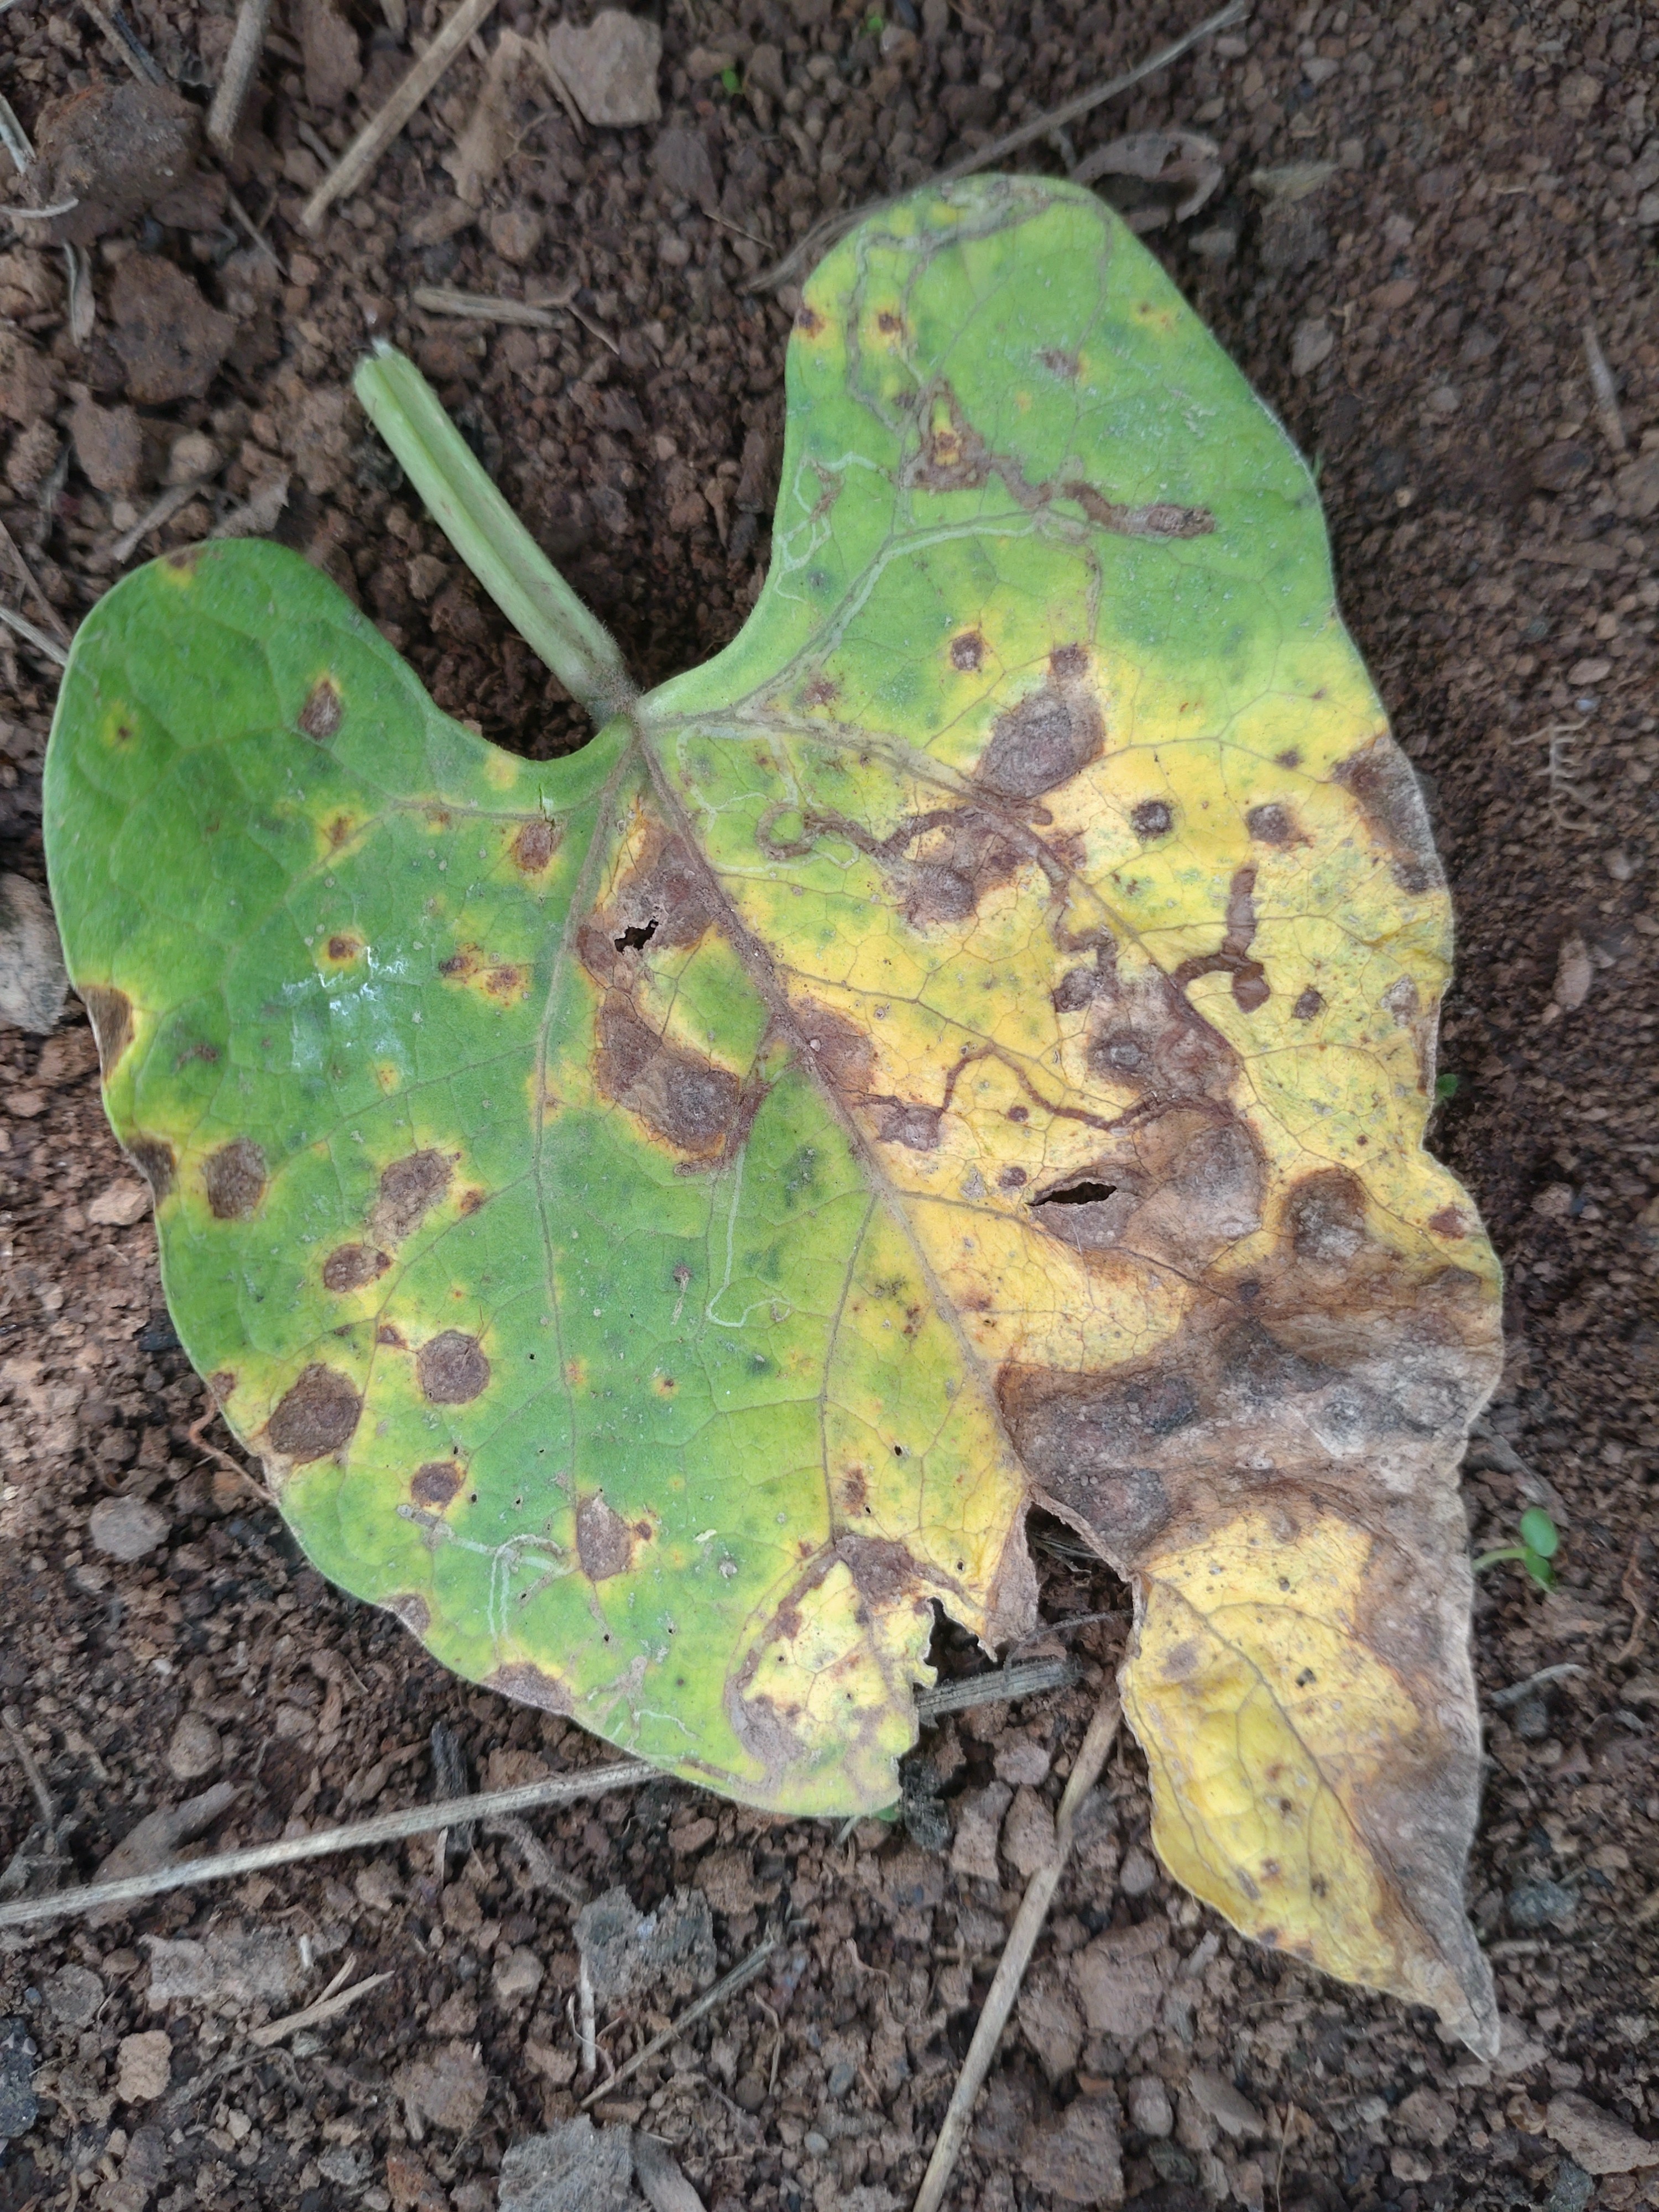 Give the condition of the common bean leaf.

rust
